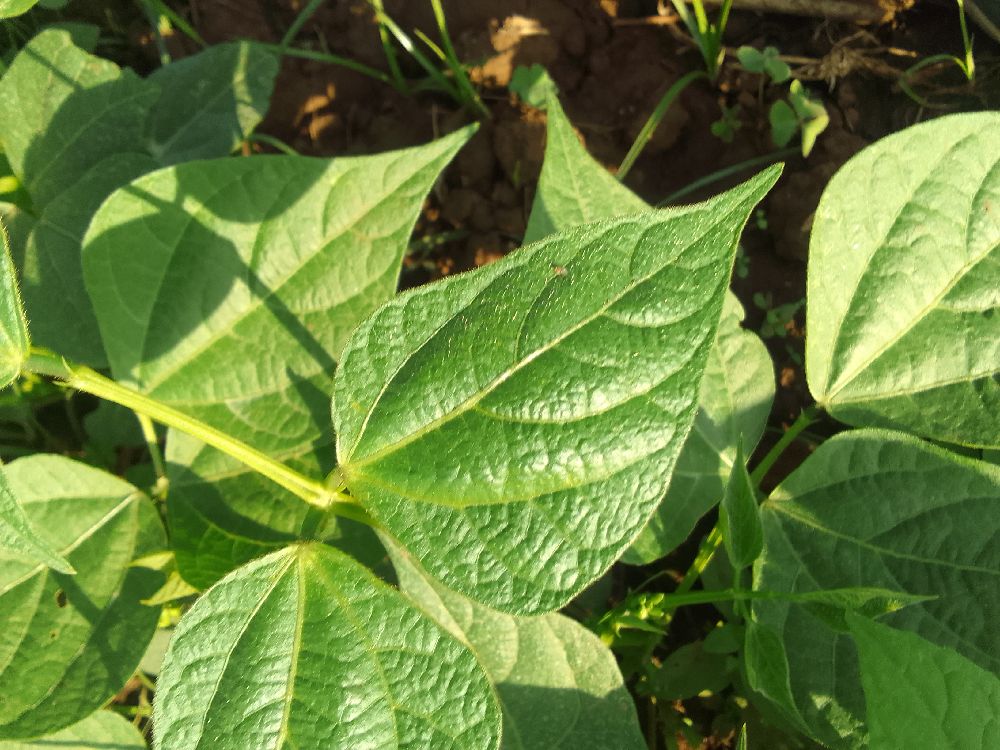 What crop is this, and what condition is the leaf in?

common bean, healthy
